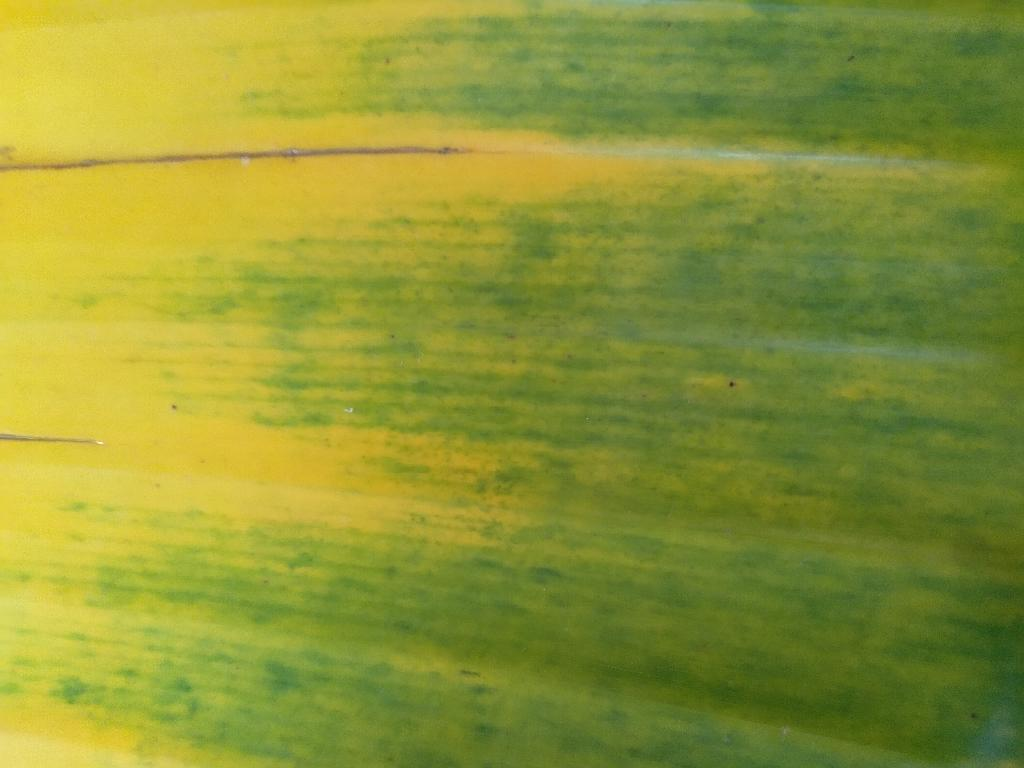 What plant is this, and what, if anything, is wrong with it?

banana, fusarium wilt race 1
